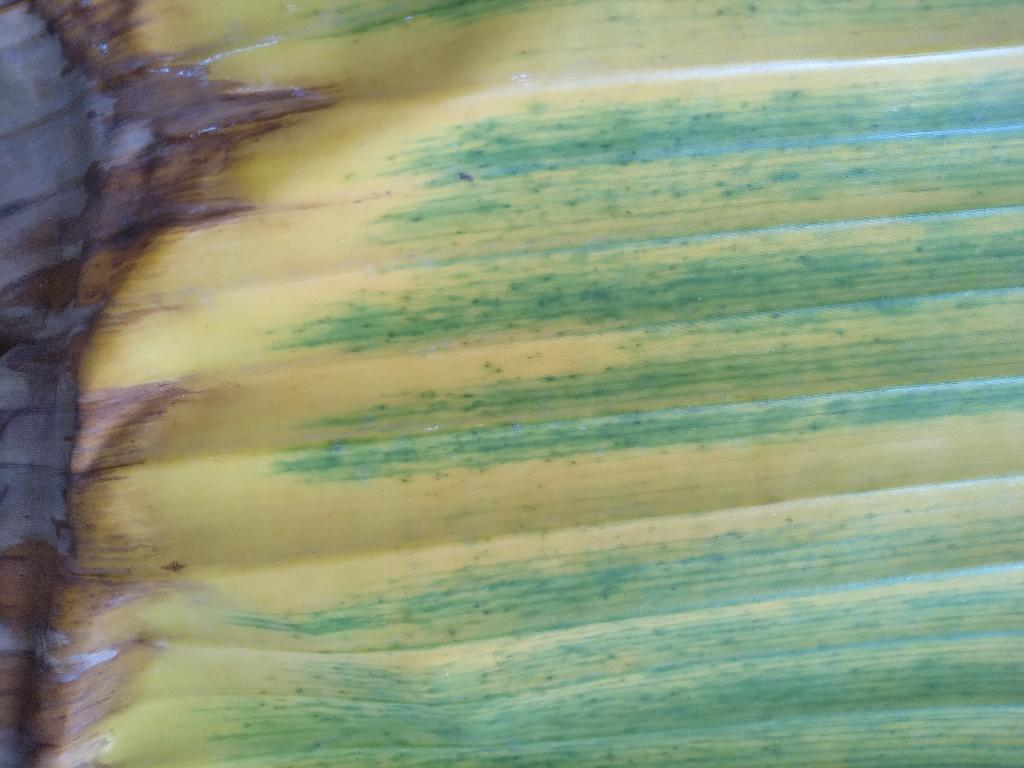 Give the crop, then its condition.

banana, fusarium wilt race 1
